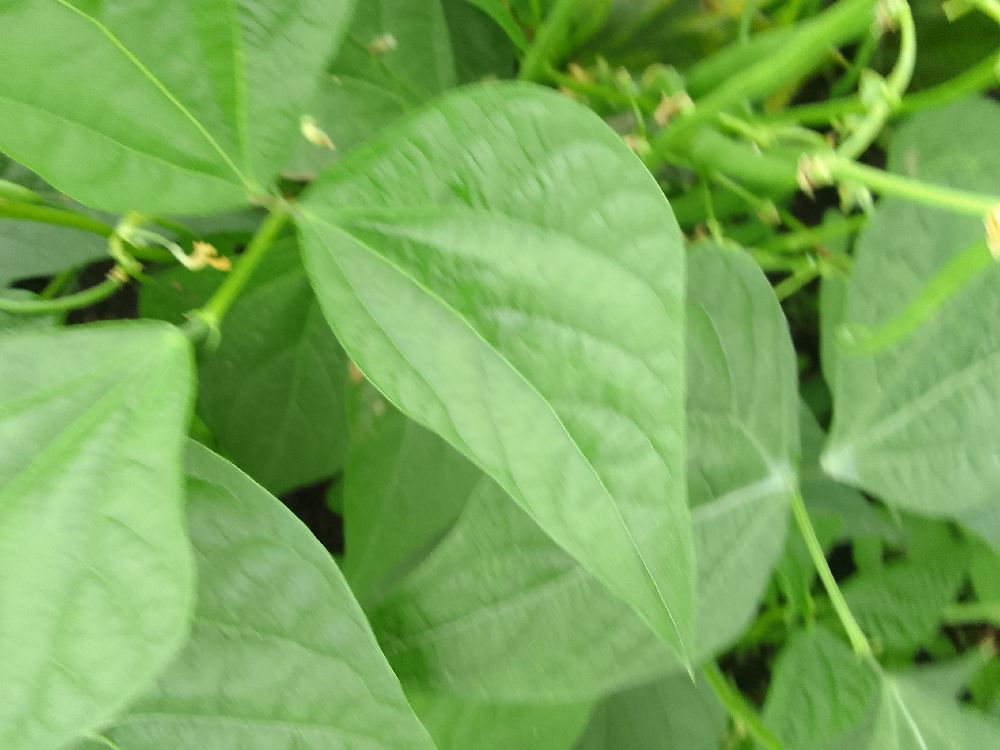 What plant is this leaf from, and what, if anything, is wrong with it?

common bean, healthy
